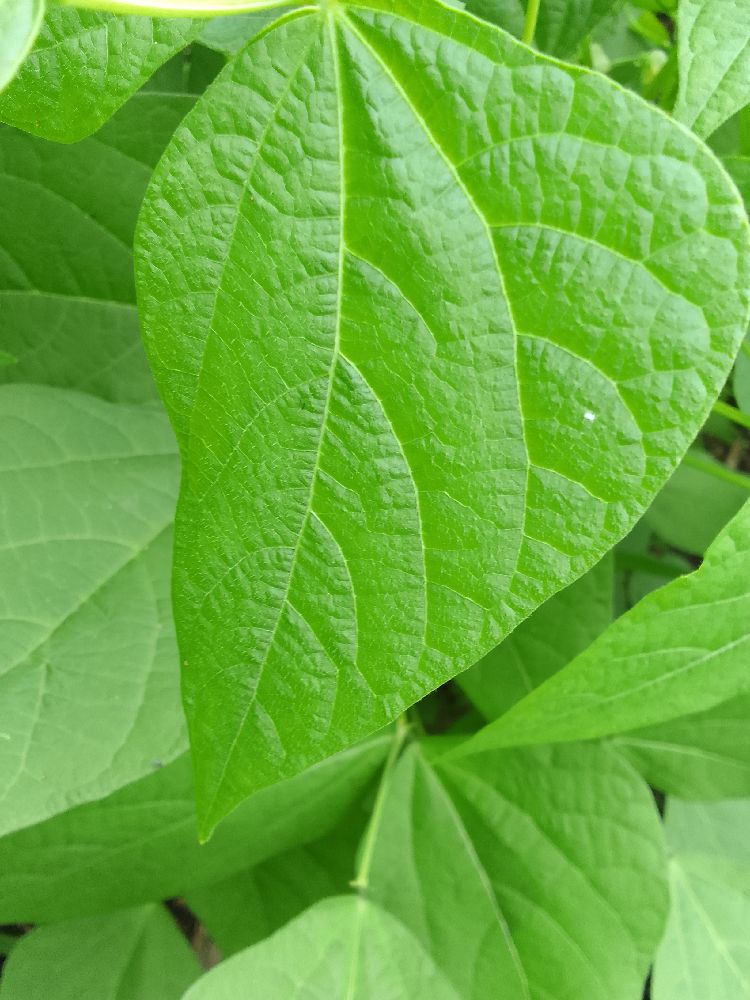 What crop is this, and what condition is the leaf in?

common bean, healthy
